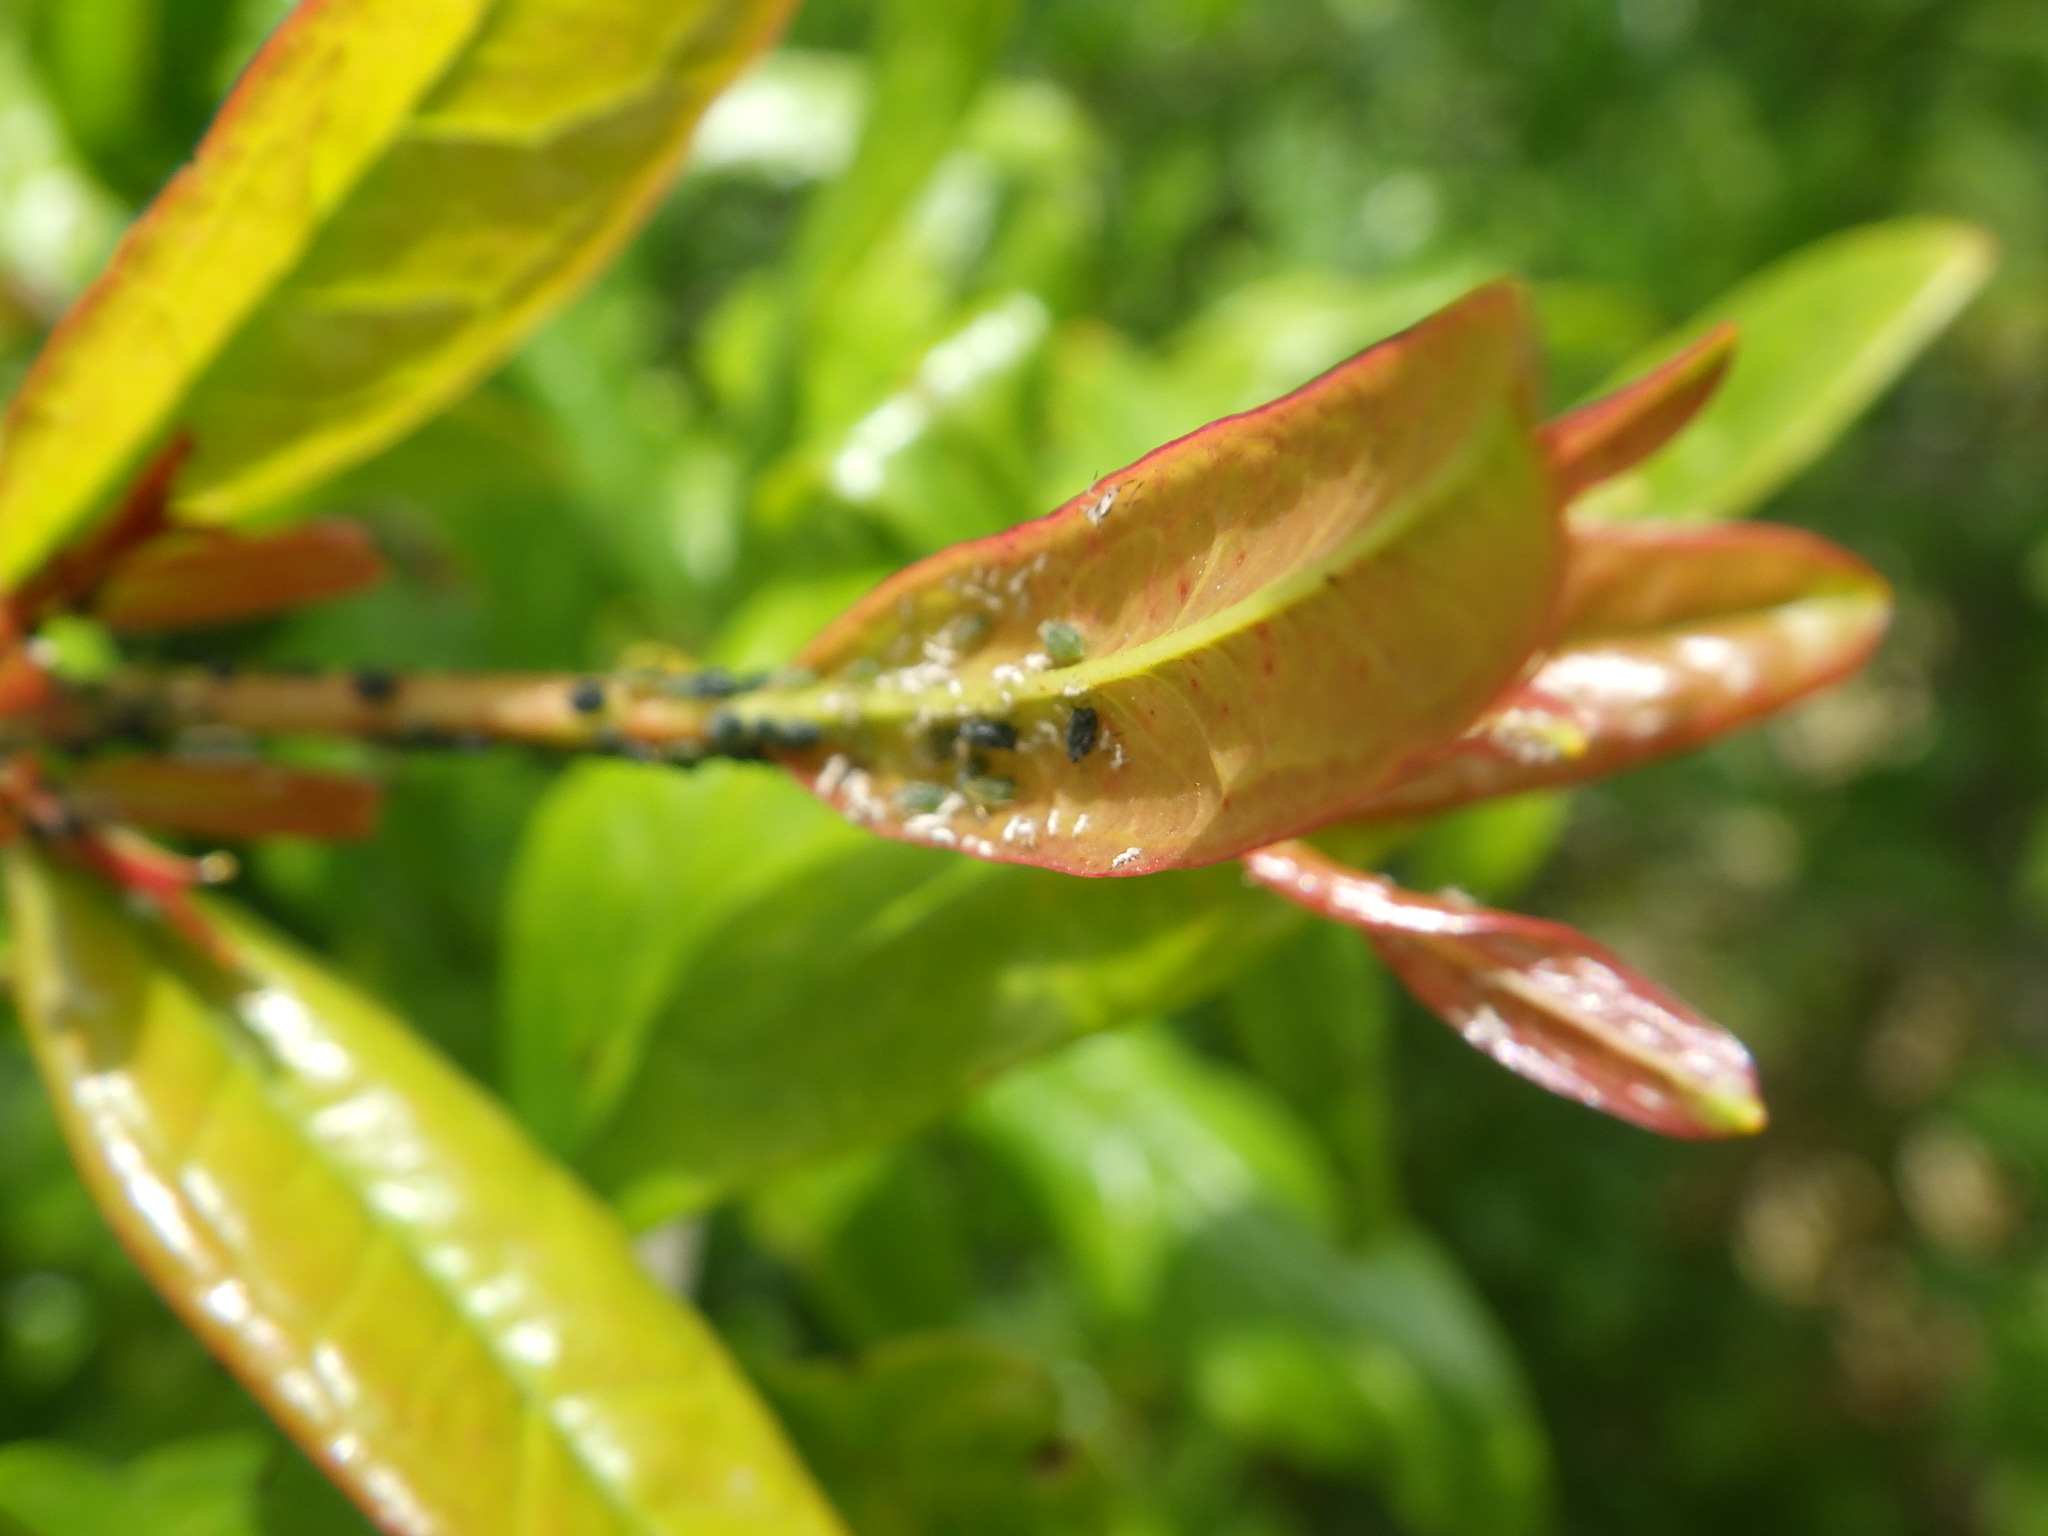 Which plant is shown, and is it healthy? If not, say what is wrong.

pomegranate, aphids
